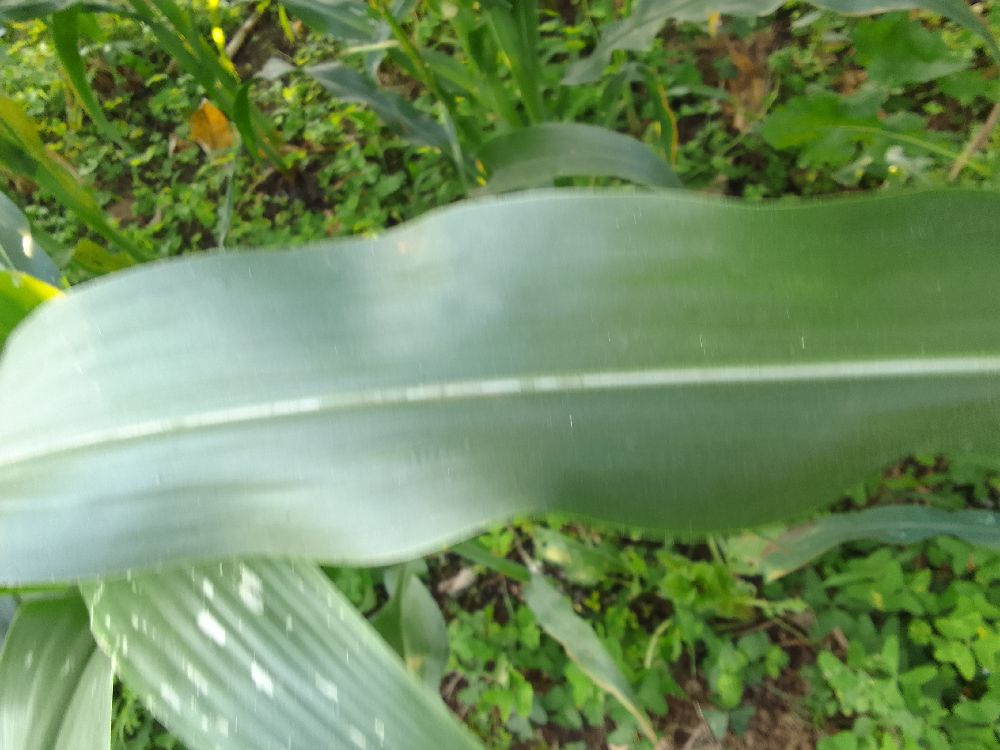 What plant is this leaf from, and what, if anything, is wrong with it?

maize, healthy
